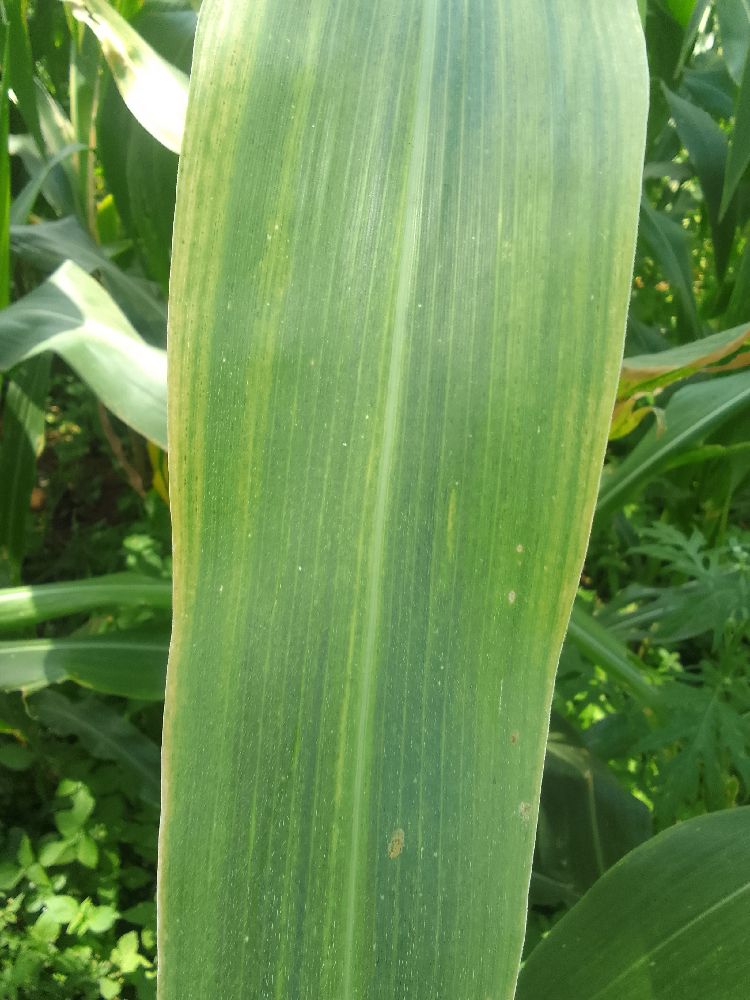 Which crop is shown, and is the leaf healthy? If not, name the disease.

maize, maize lethal necrosis
